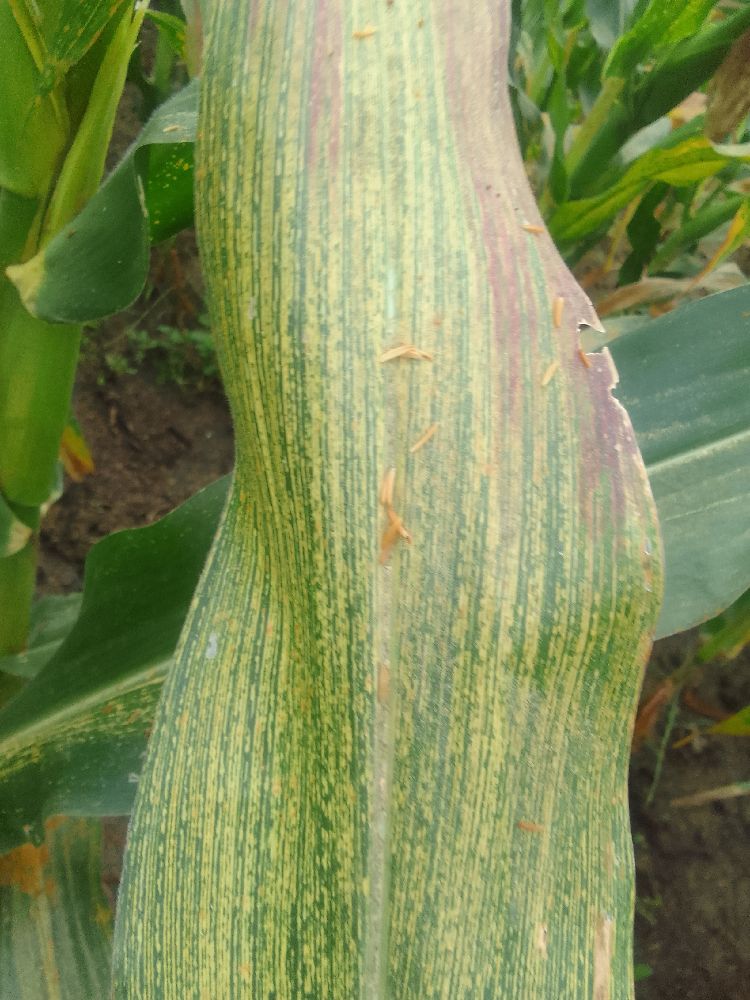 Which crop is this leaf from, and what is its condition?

maize, maize streak virus
